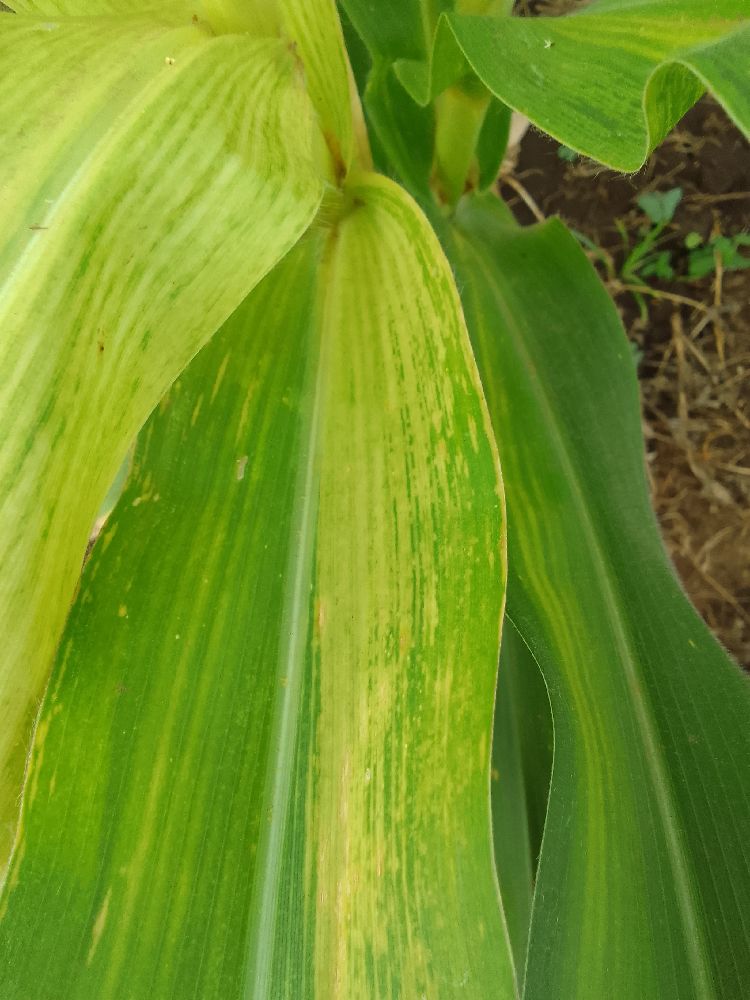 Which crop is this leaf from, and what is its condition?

maize, maize lethal necrosis
